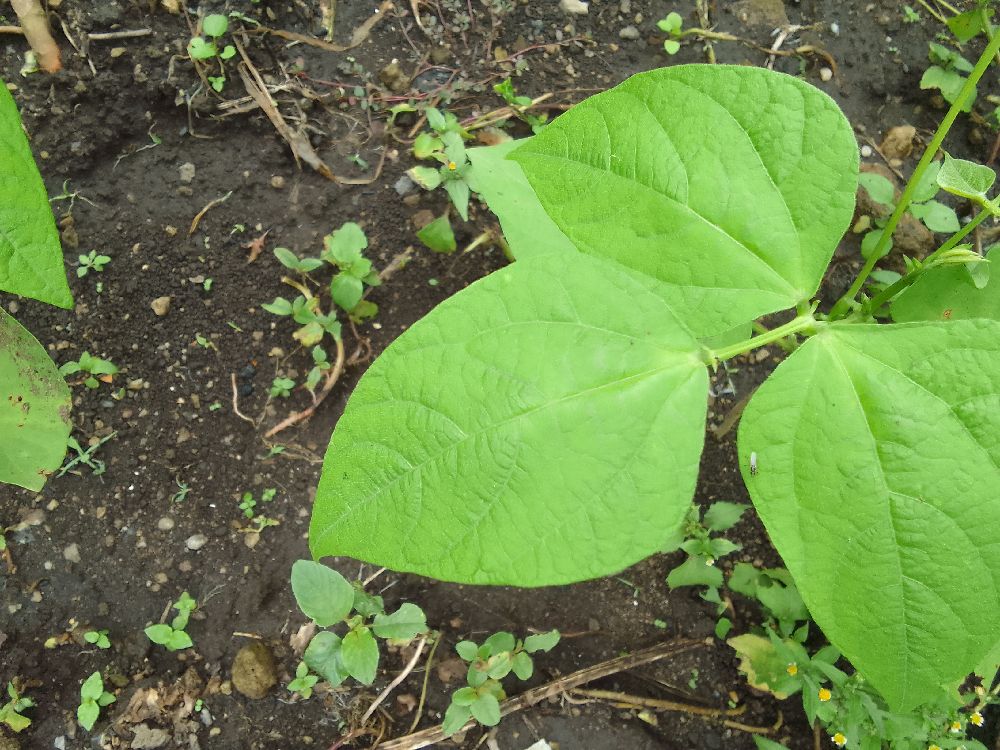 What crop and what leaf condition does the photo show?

common bean, healthy
